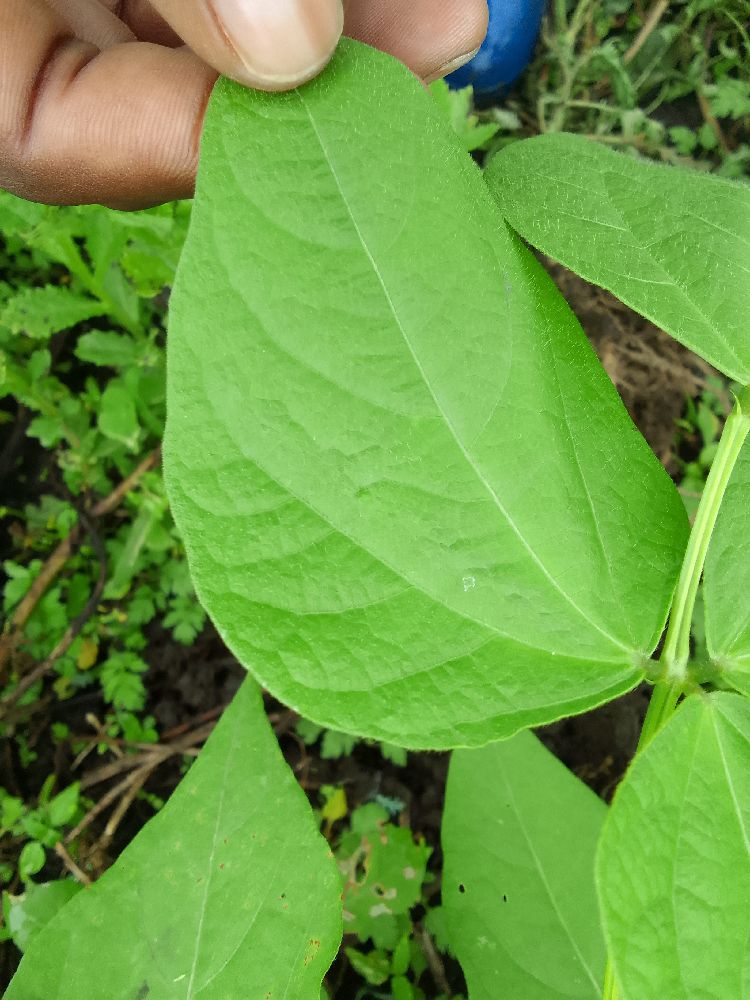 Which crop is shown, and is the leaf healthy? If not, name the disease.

common bean, healthy
